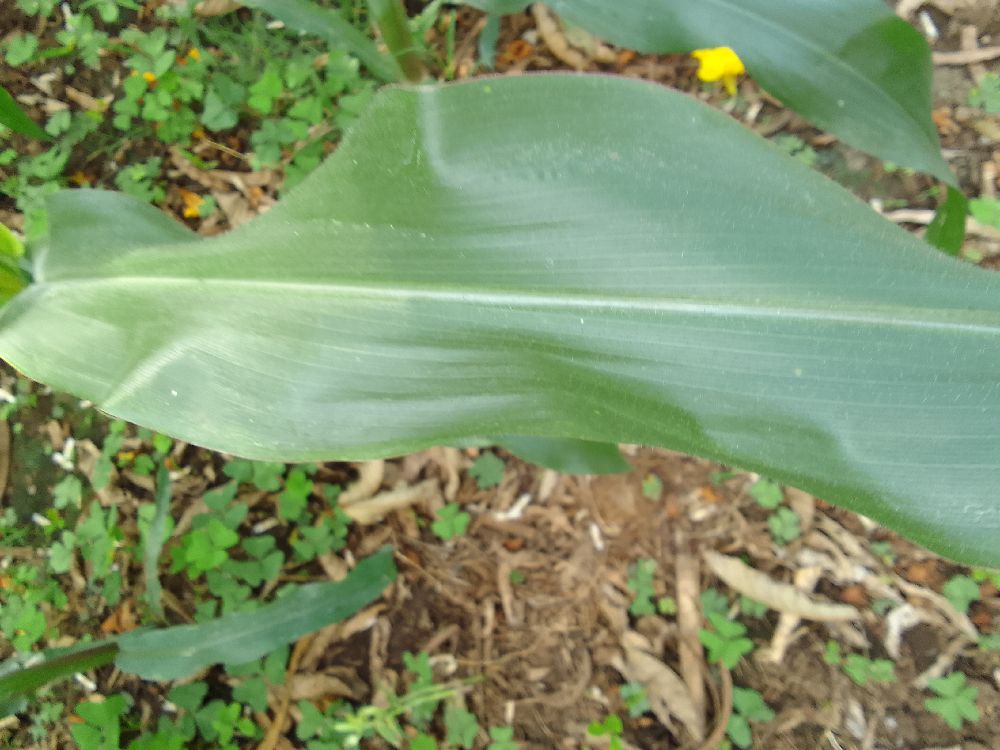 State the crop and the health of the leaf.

maize, healthy
